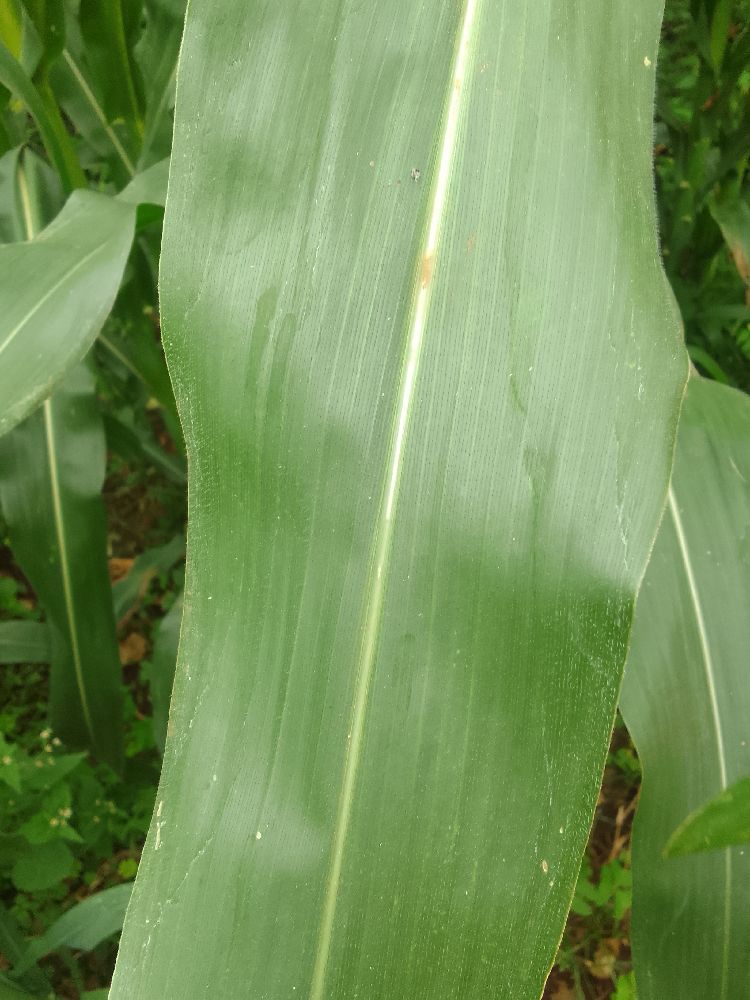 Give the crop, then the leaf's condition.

maize, healthy
